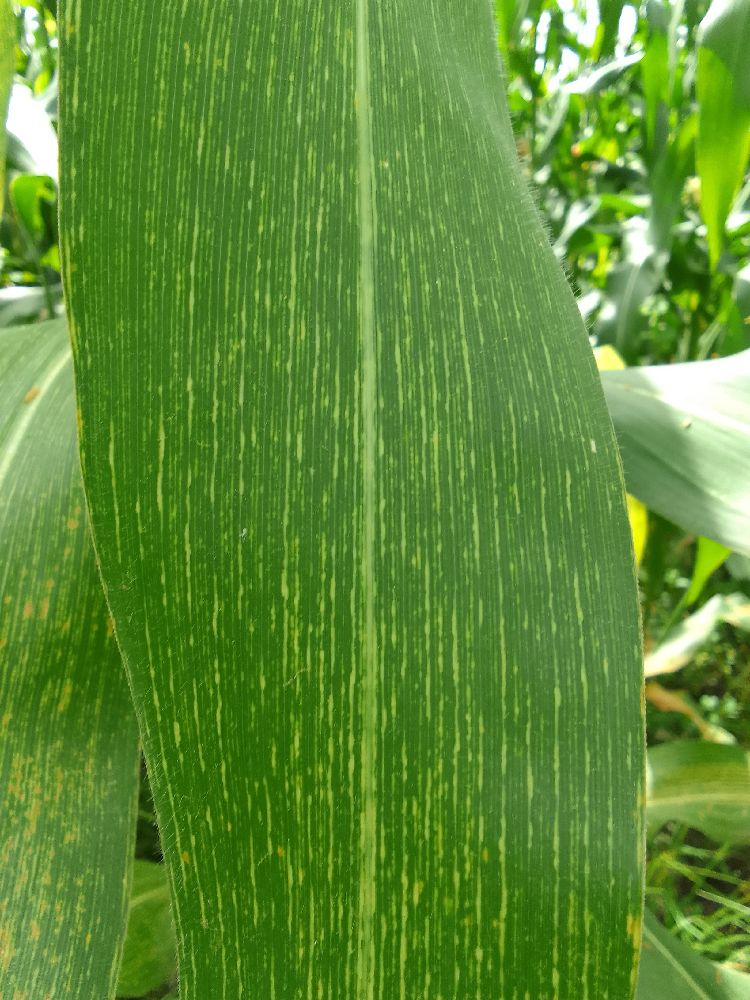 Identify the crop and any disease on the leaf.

maize, maize streak virus
